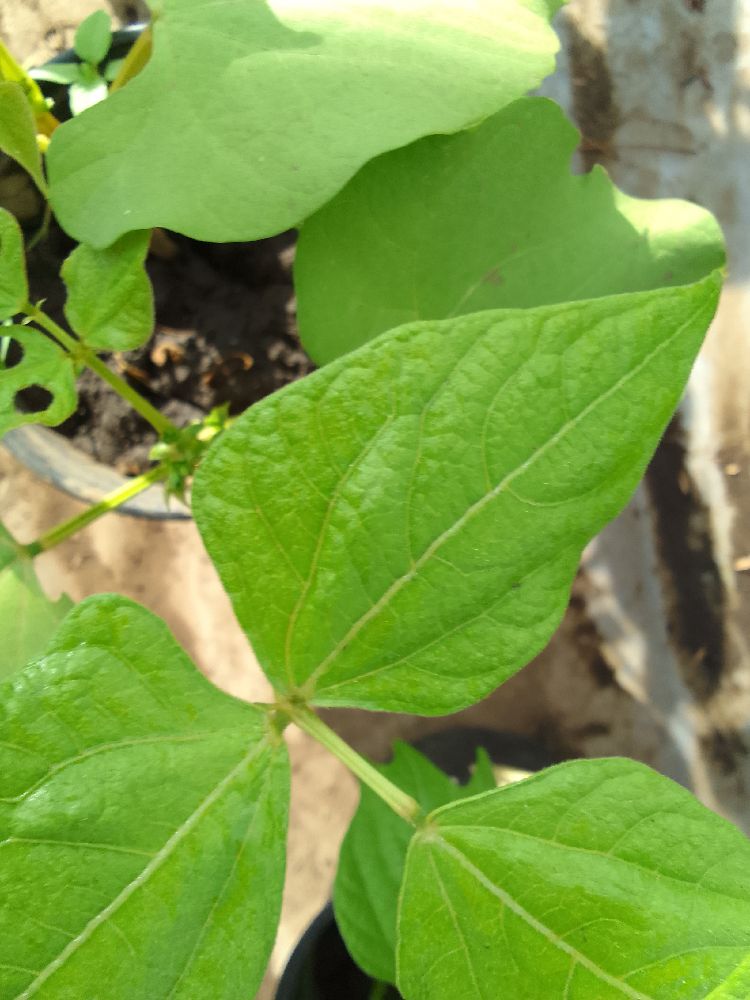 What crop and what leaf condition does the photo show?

common bean, healthy
